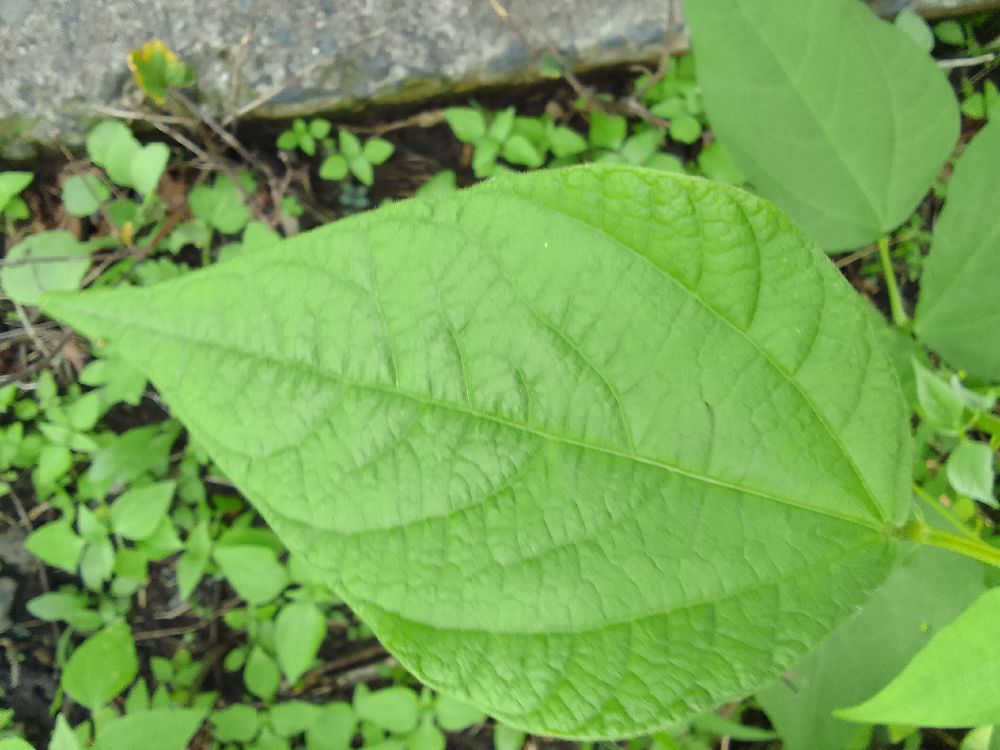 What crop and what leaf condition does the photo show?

common bean, healthy
